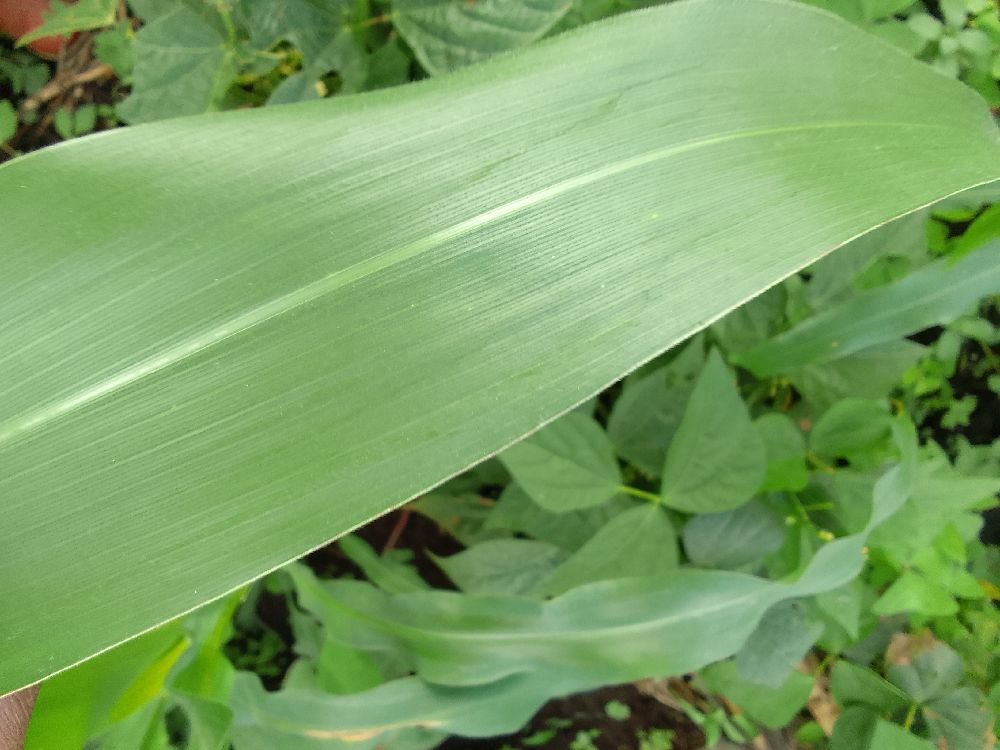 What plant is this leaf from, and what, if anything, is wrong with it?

maize, healthy
